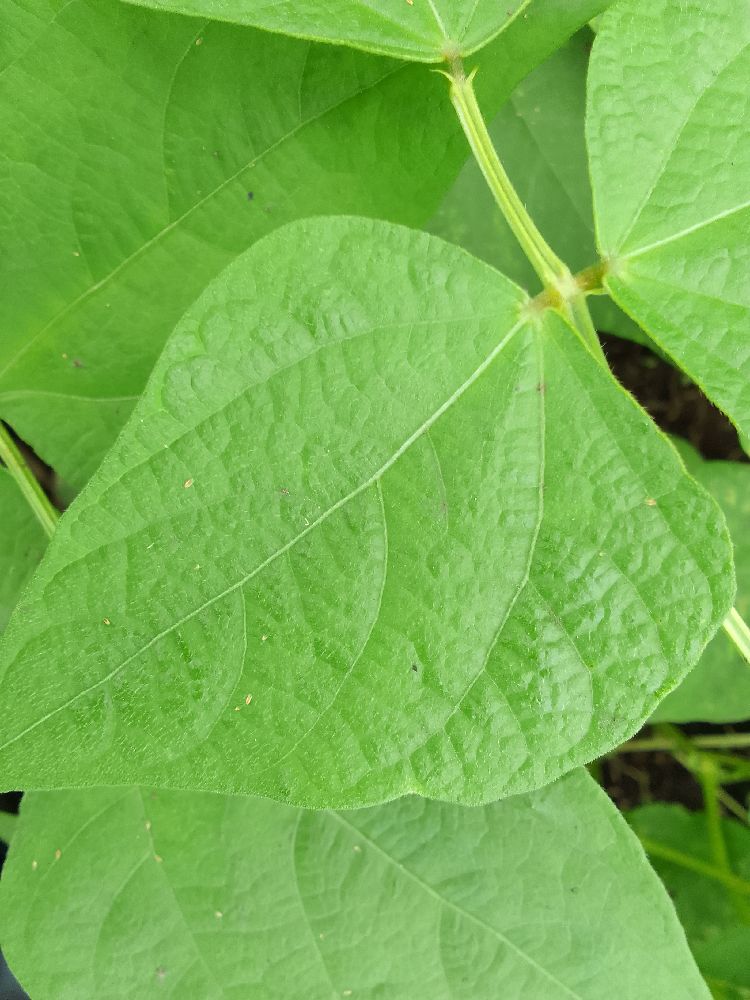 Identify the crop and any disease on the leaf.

common bean, healthy
